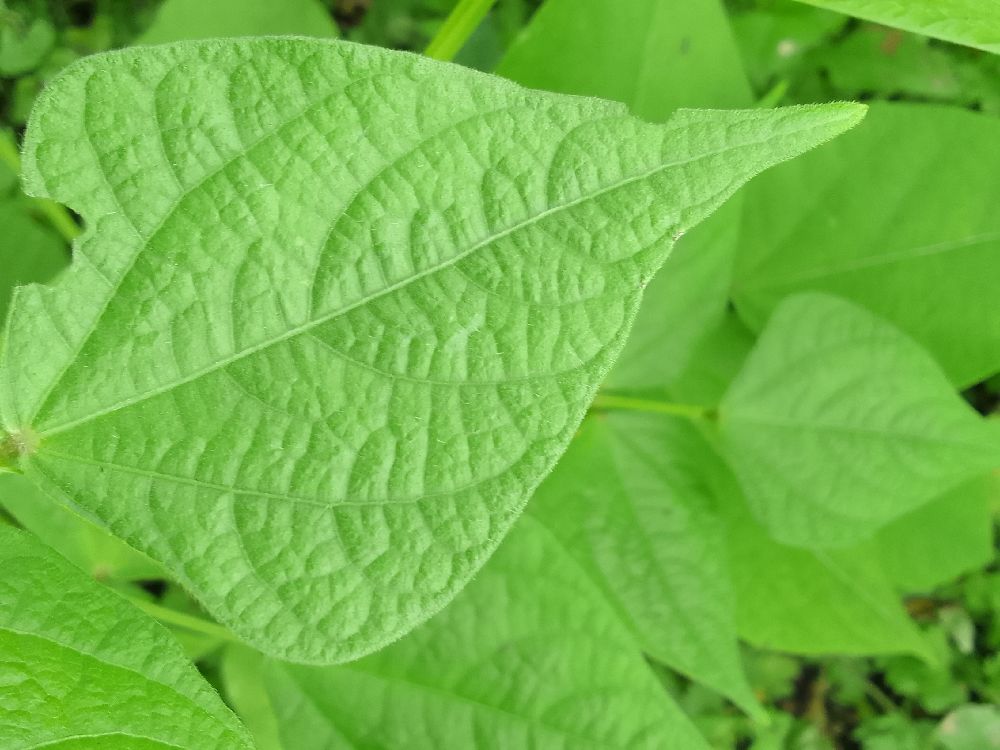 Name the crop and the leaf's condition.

common bean, healthy
